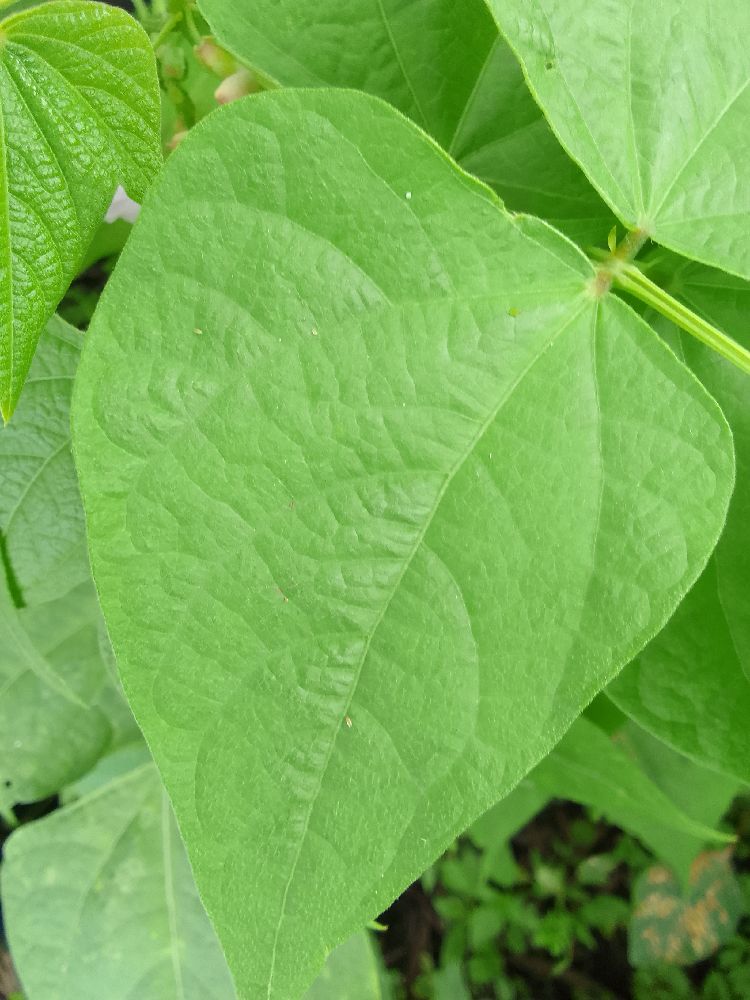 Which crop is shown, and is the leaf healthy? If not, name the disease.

common bean, healthy
